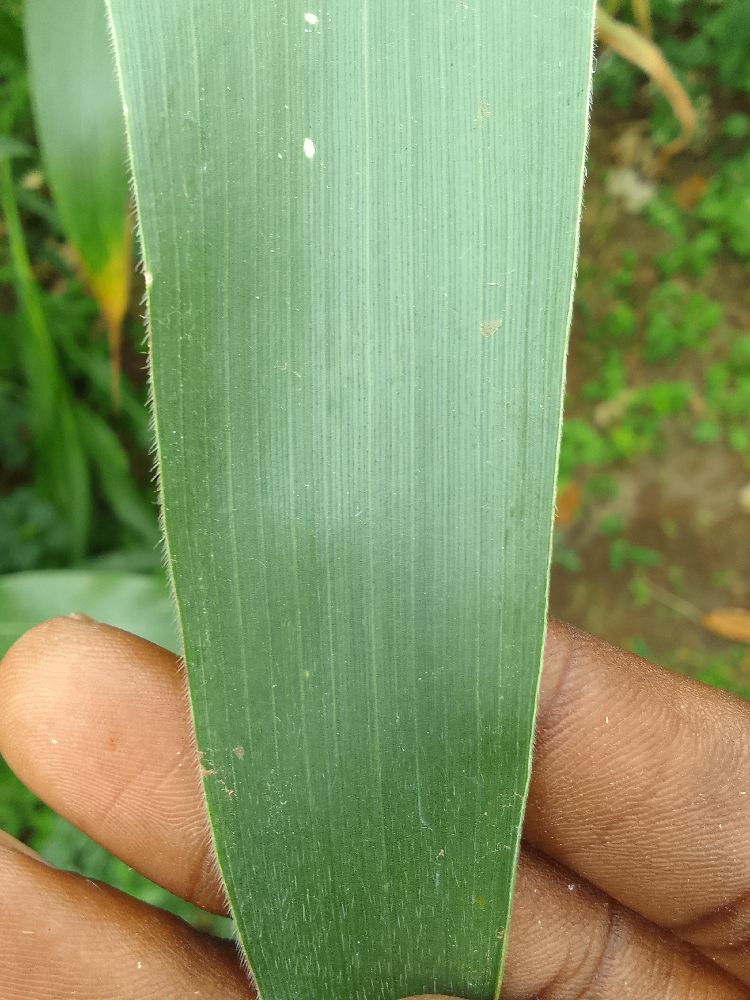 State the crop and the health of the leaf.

maize, healthy
